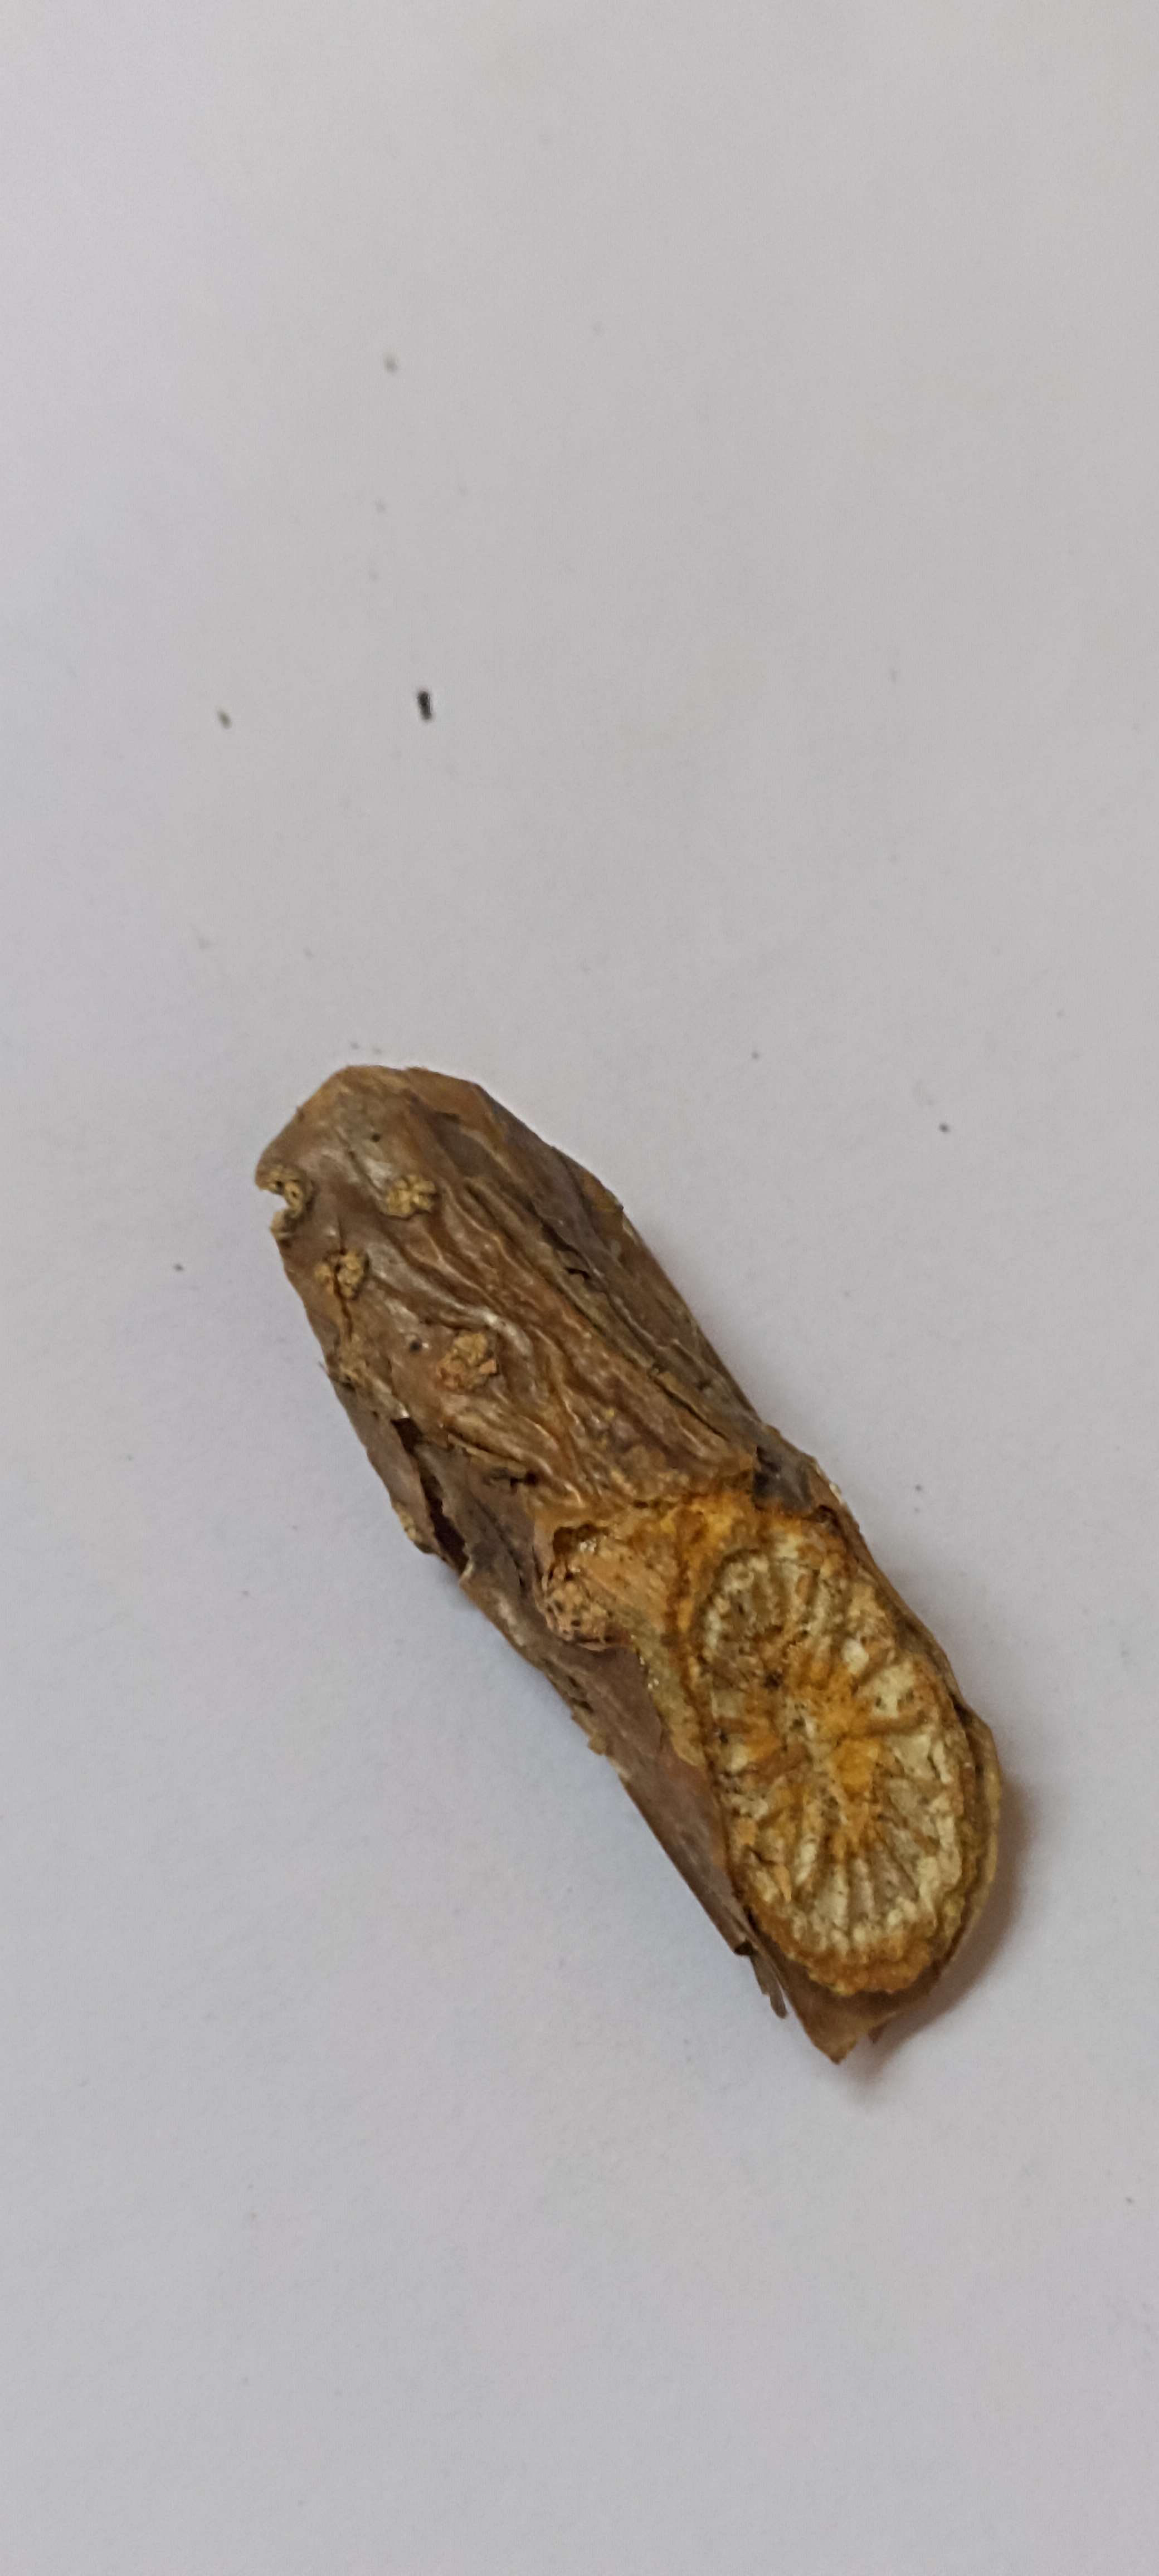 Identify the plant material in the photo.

gulvel
